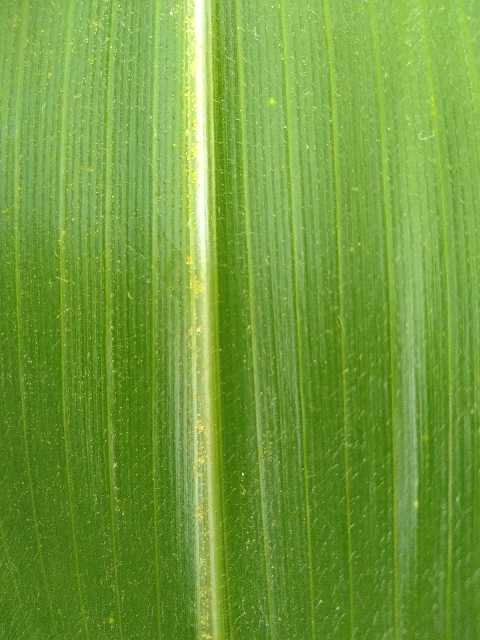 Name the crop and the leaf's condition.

maize, healthy
